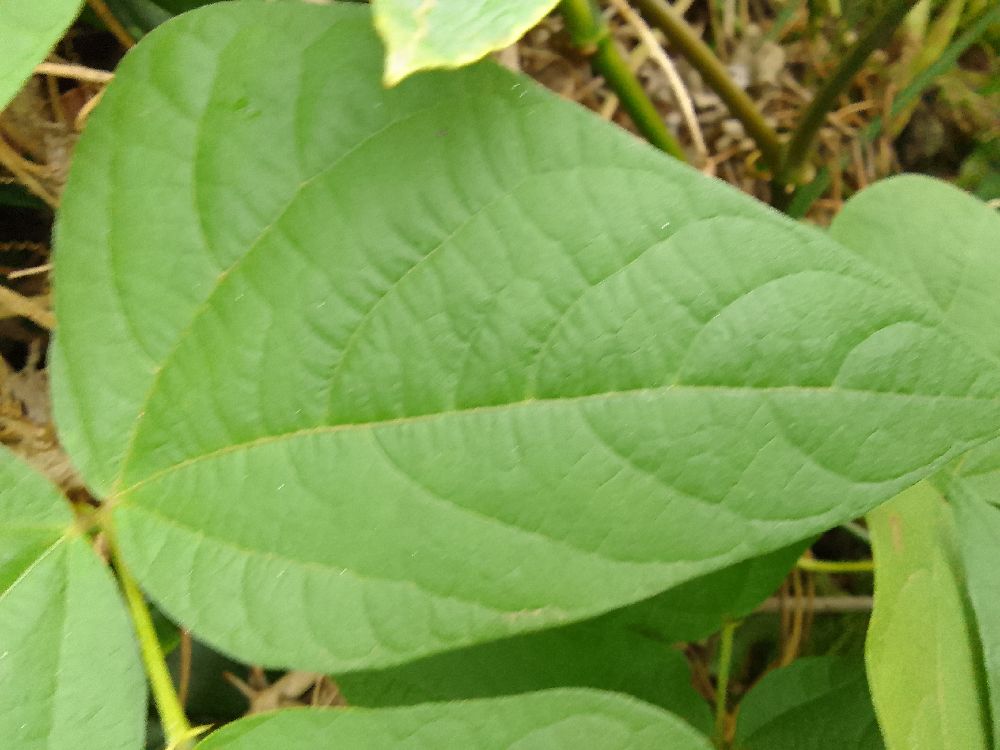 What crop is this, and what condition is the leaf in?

common bean, healthy
